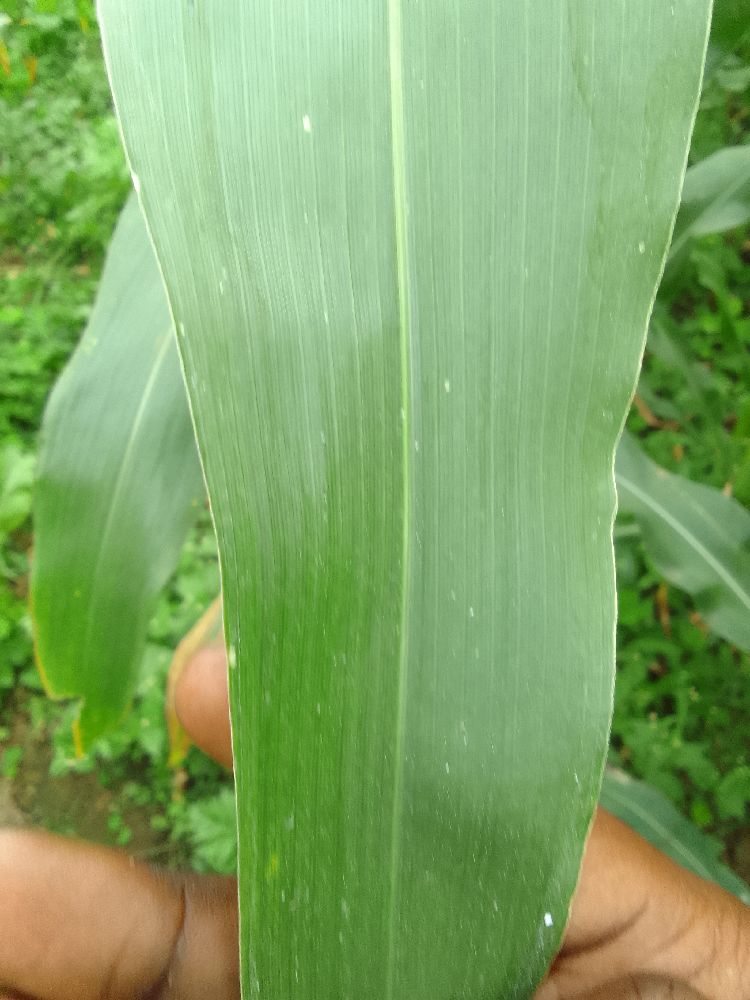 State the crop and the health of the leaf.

maize, healthy
